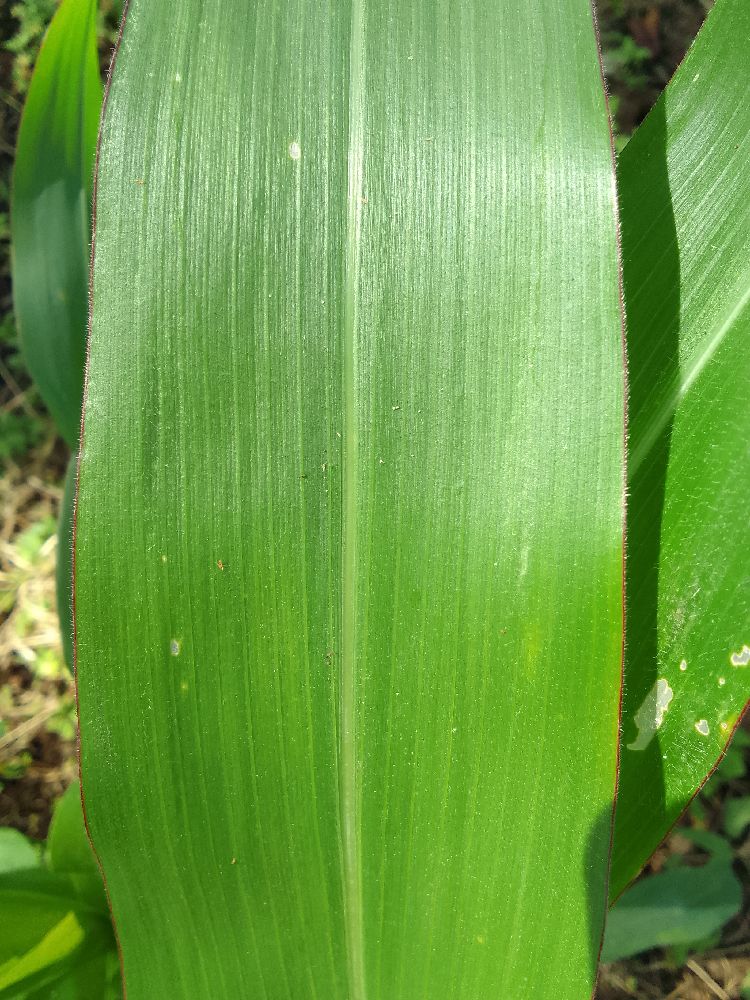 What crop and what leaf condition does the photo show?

maize, healthy
